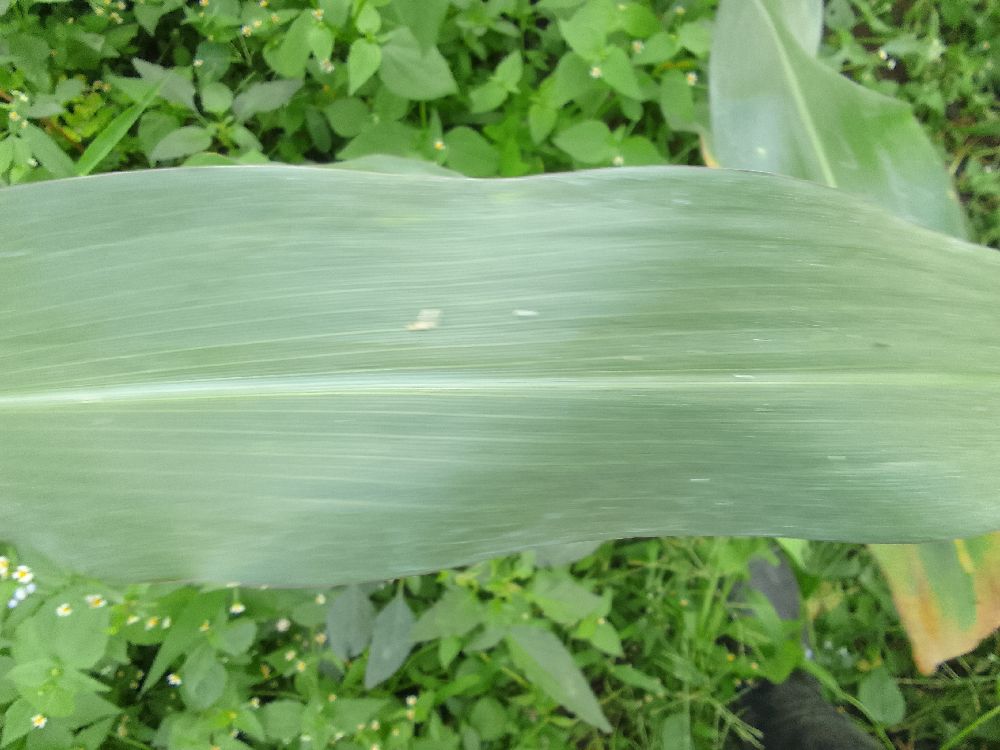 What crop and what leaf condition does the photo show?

maize, healthy
